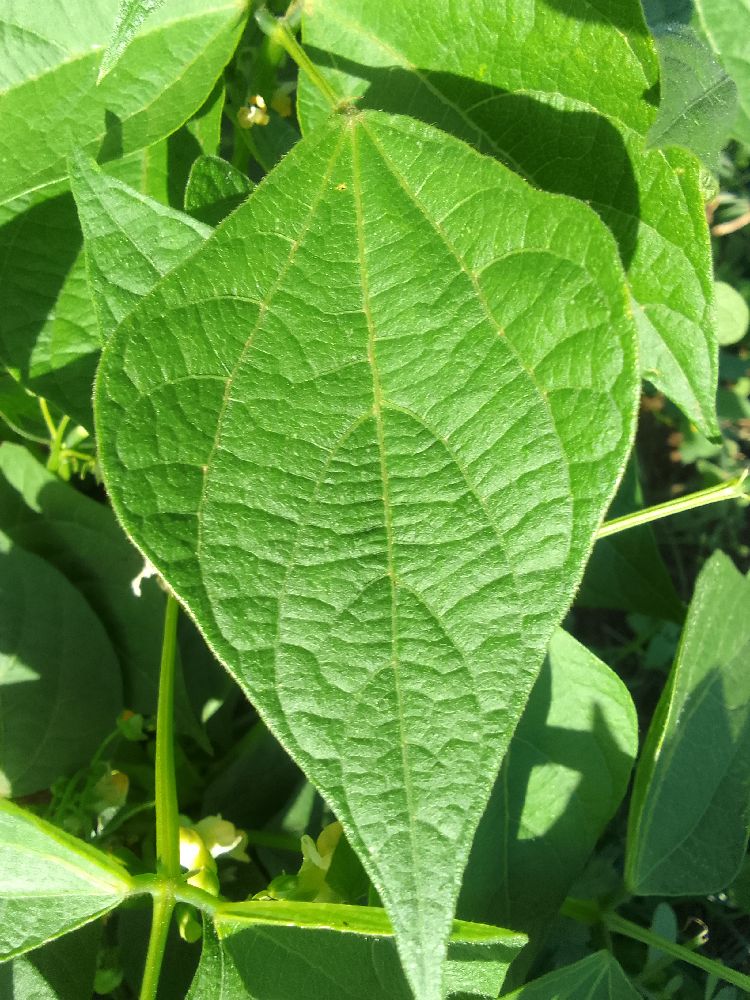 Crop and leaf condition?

common bean, healthy
